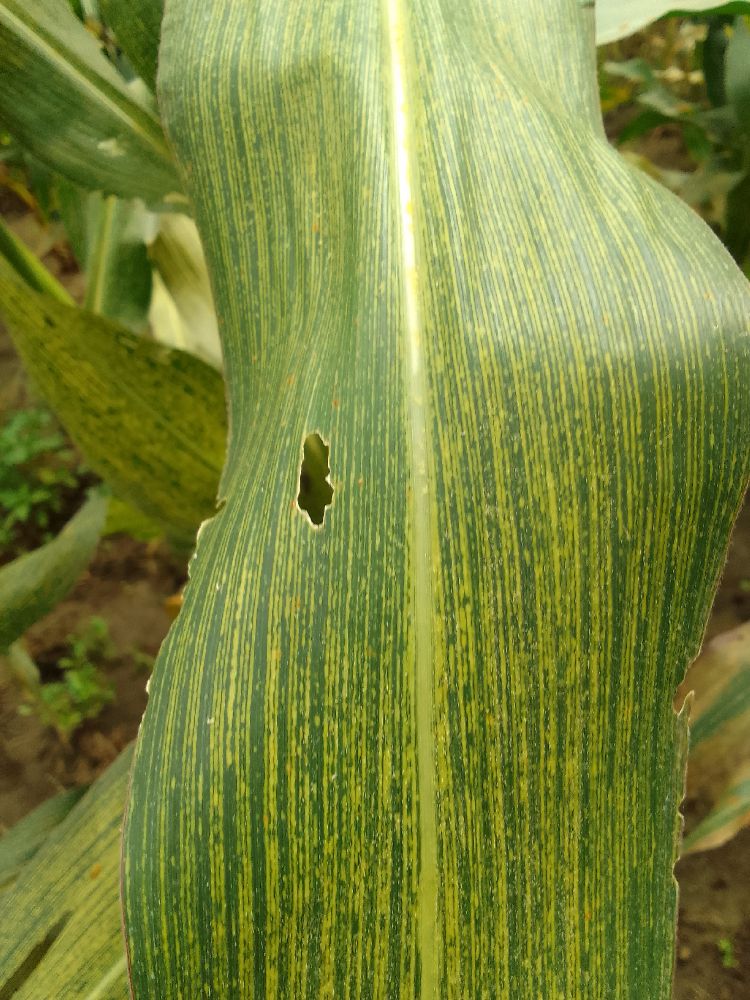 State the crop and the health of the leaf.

maize, maize streak virus
